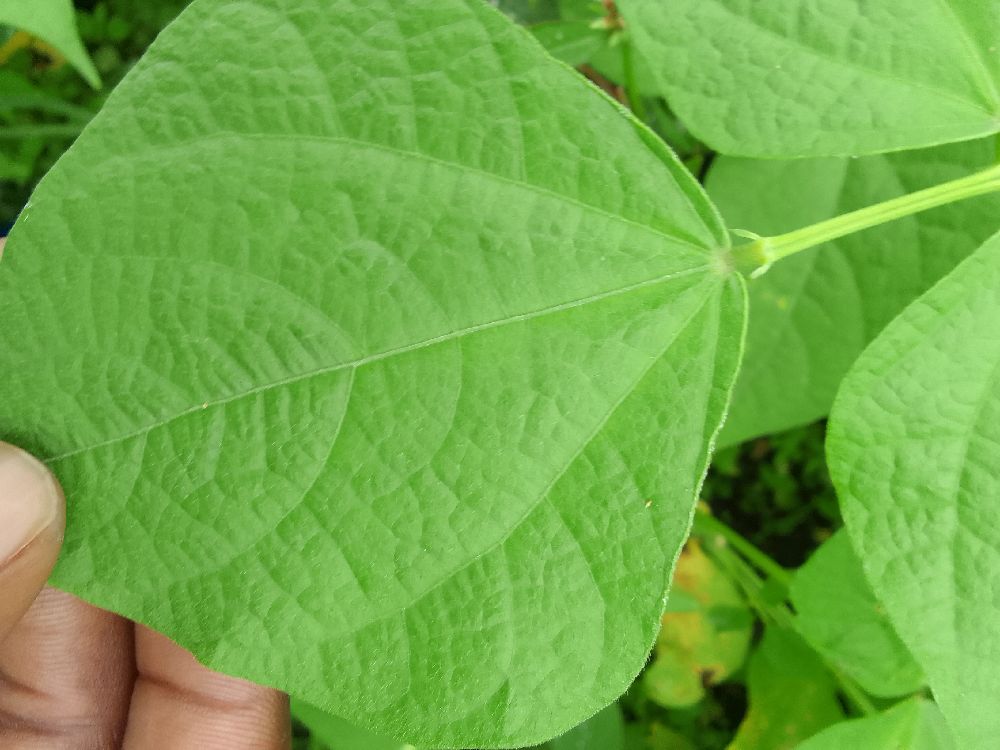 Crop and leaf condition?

common bean, healthy
